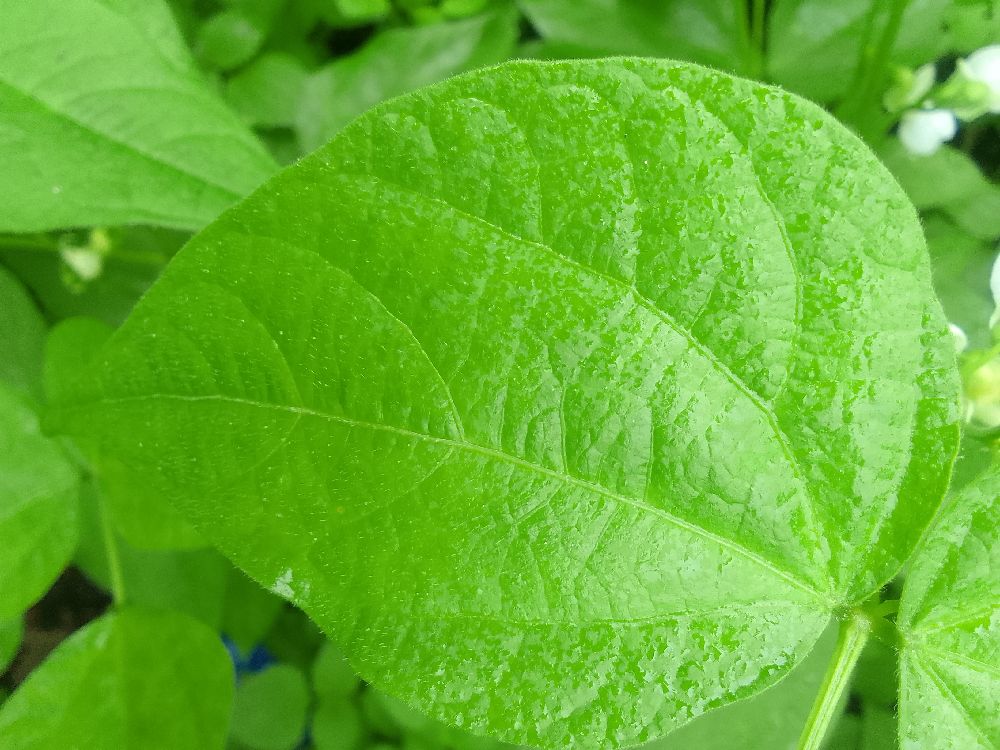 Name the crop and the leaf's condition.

common bean, healthy
